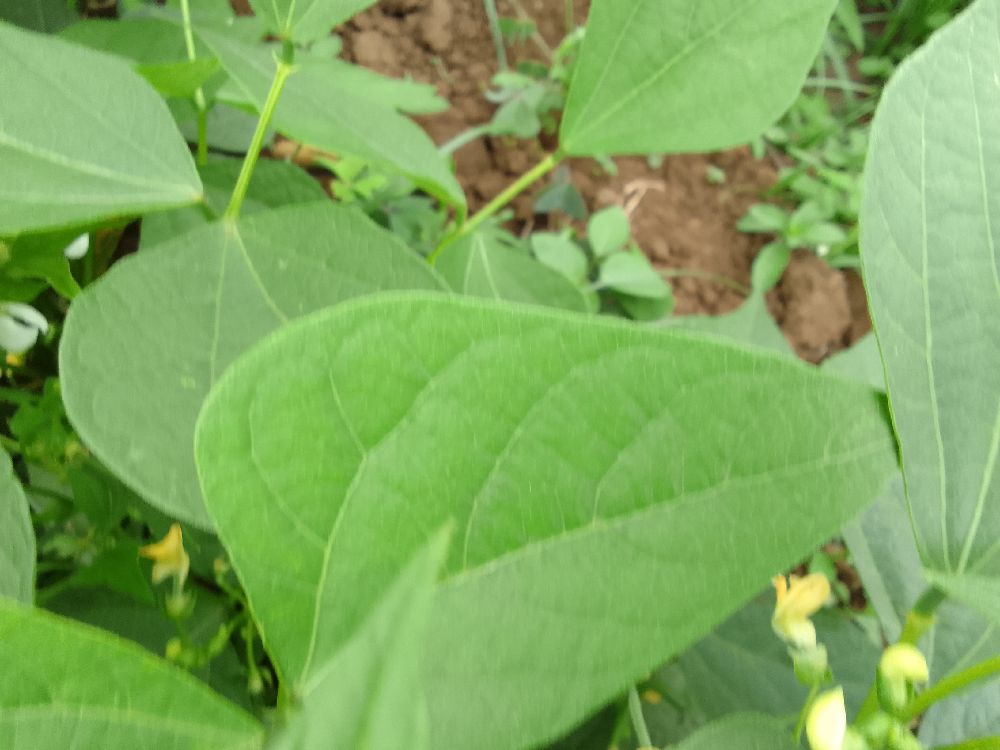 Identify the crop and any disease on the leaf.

common bean, healthy
